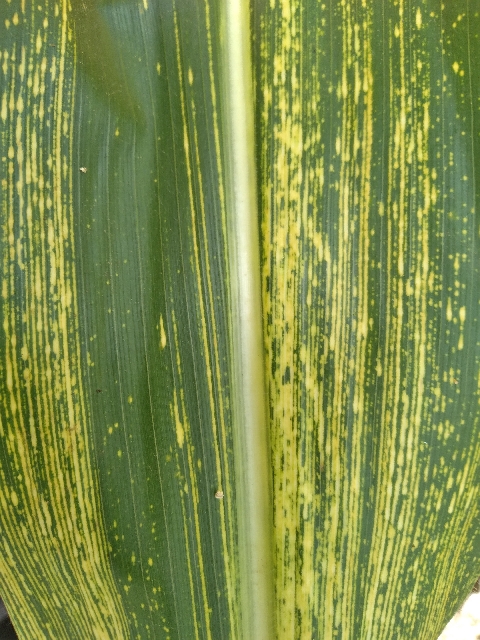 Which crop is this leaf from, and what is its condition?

maize, maize streak virus
